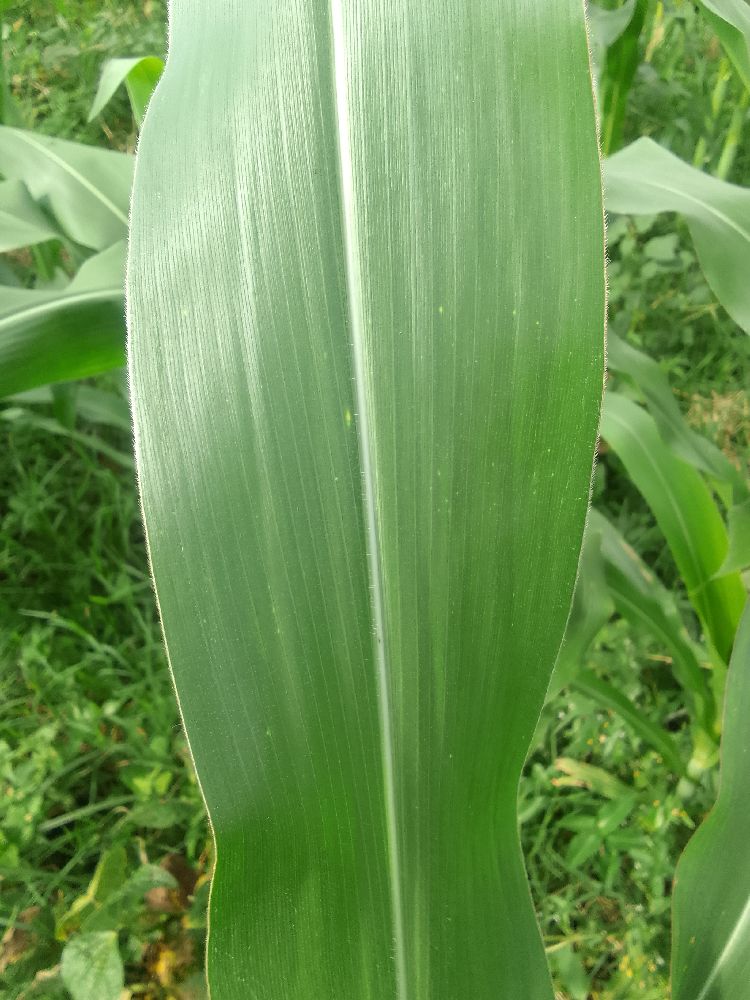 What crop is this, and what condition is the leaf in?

maize, healthy
